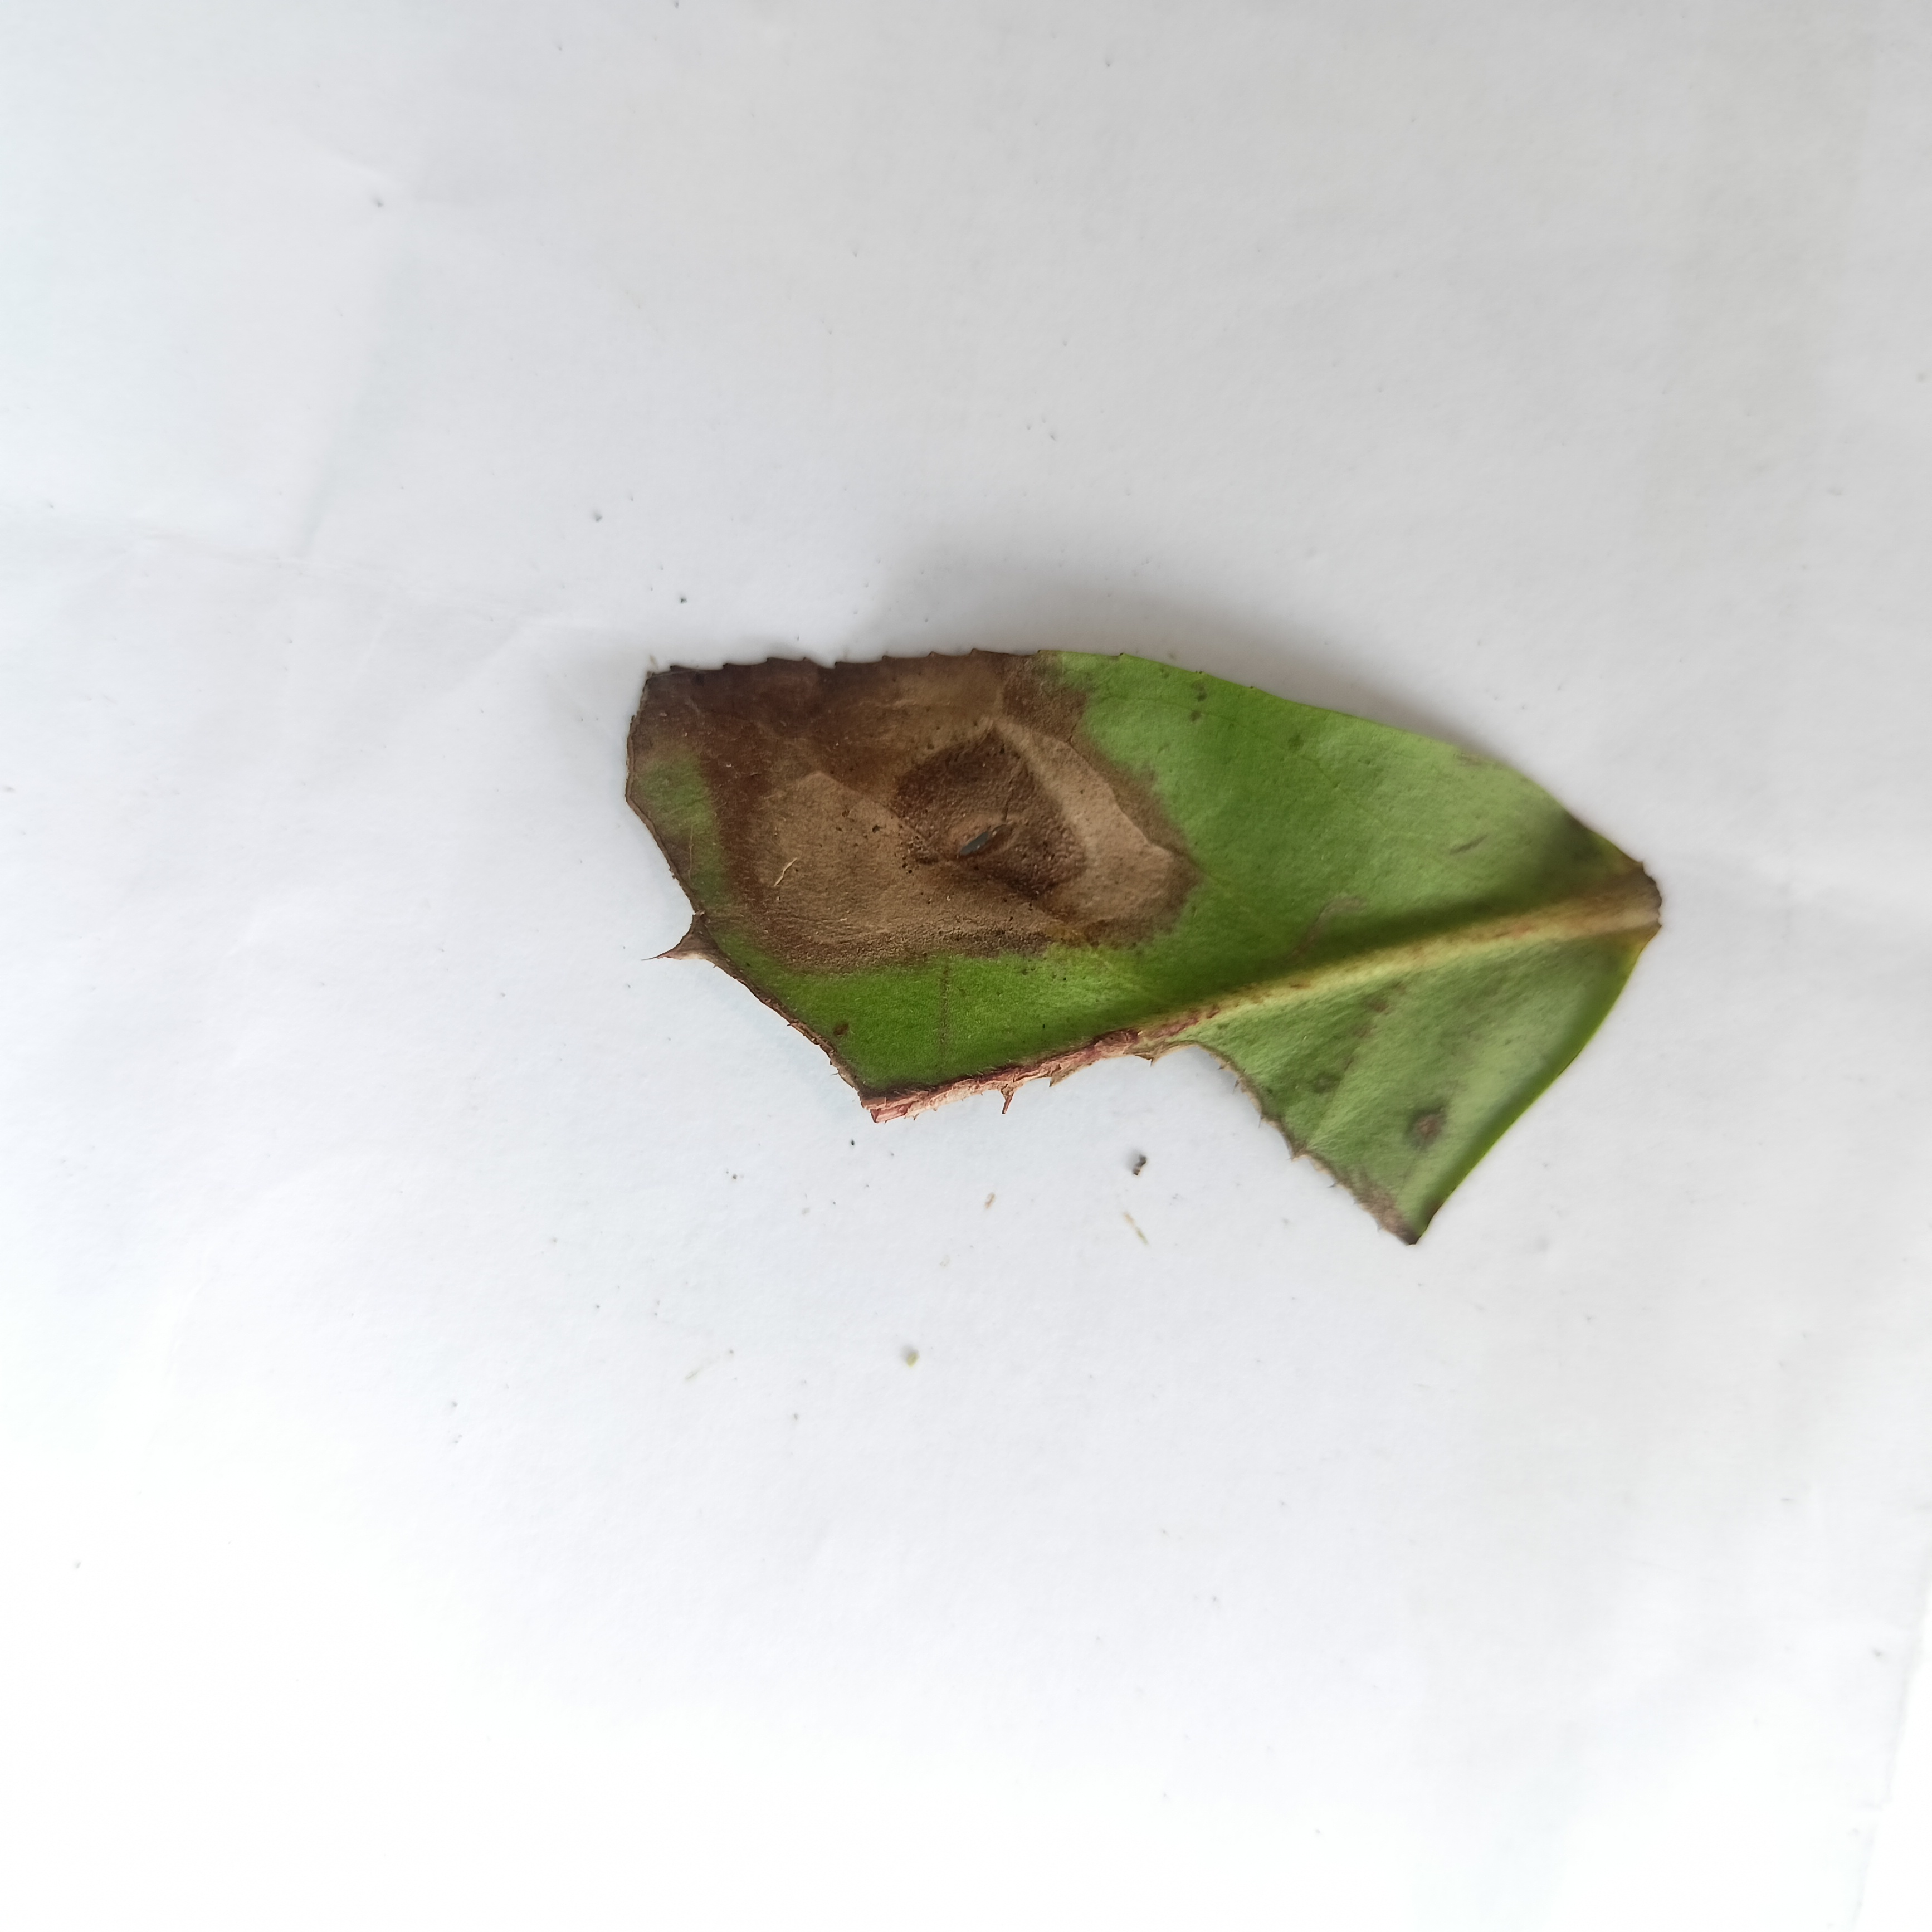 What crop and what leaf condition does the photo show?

tea, brown blight
